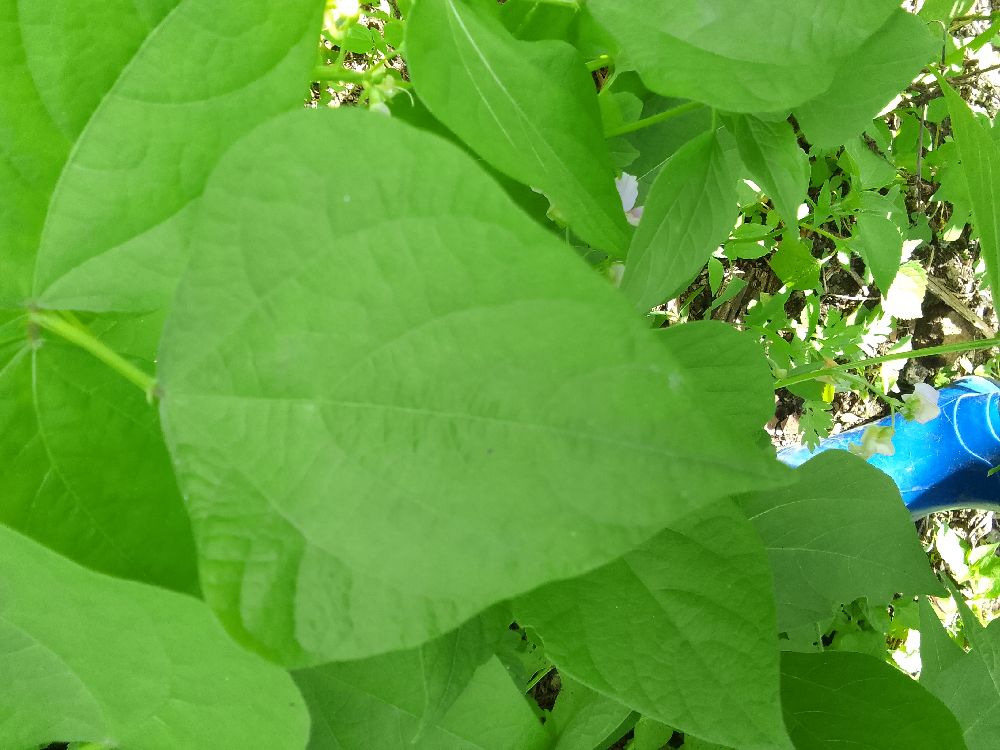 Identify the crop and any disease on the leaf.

common bean, healthy
